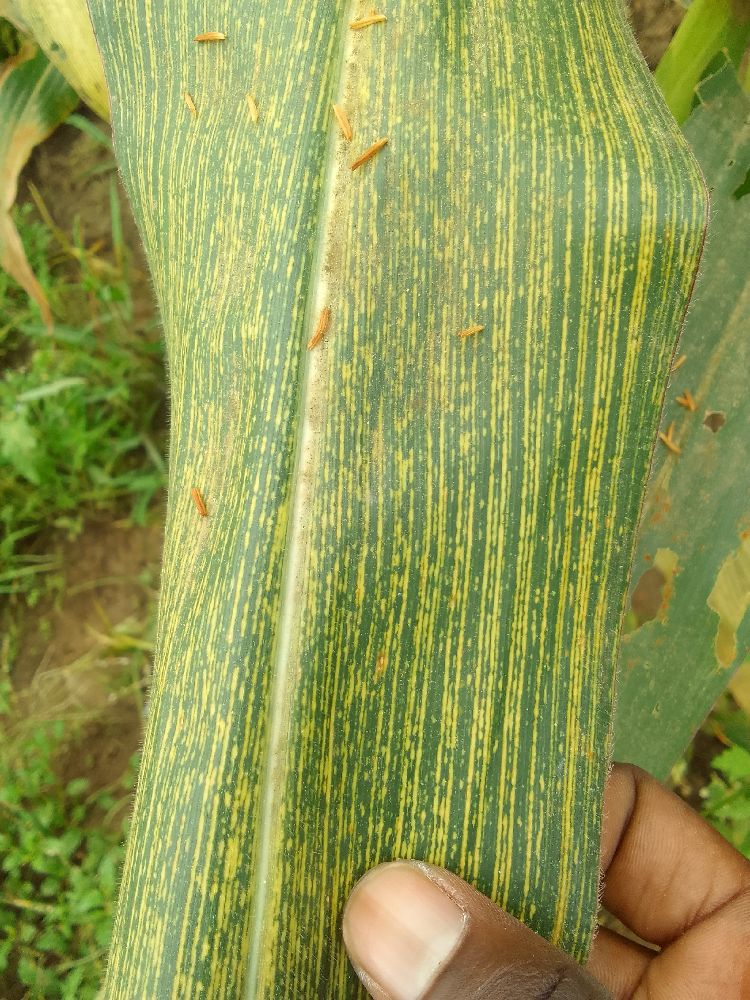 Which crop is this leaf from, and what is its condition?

maize, maize streak virus
